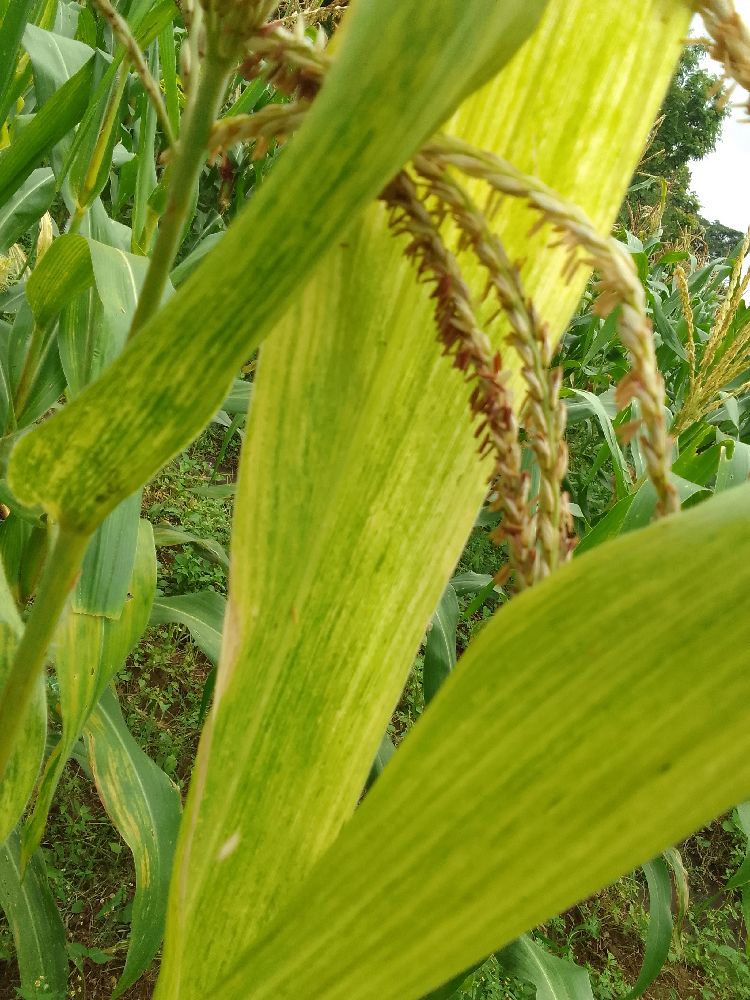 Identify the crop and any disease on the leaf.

maize, maize lethal necrosis
